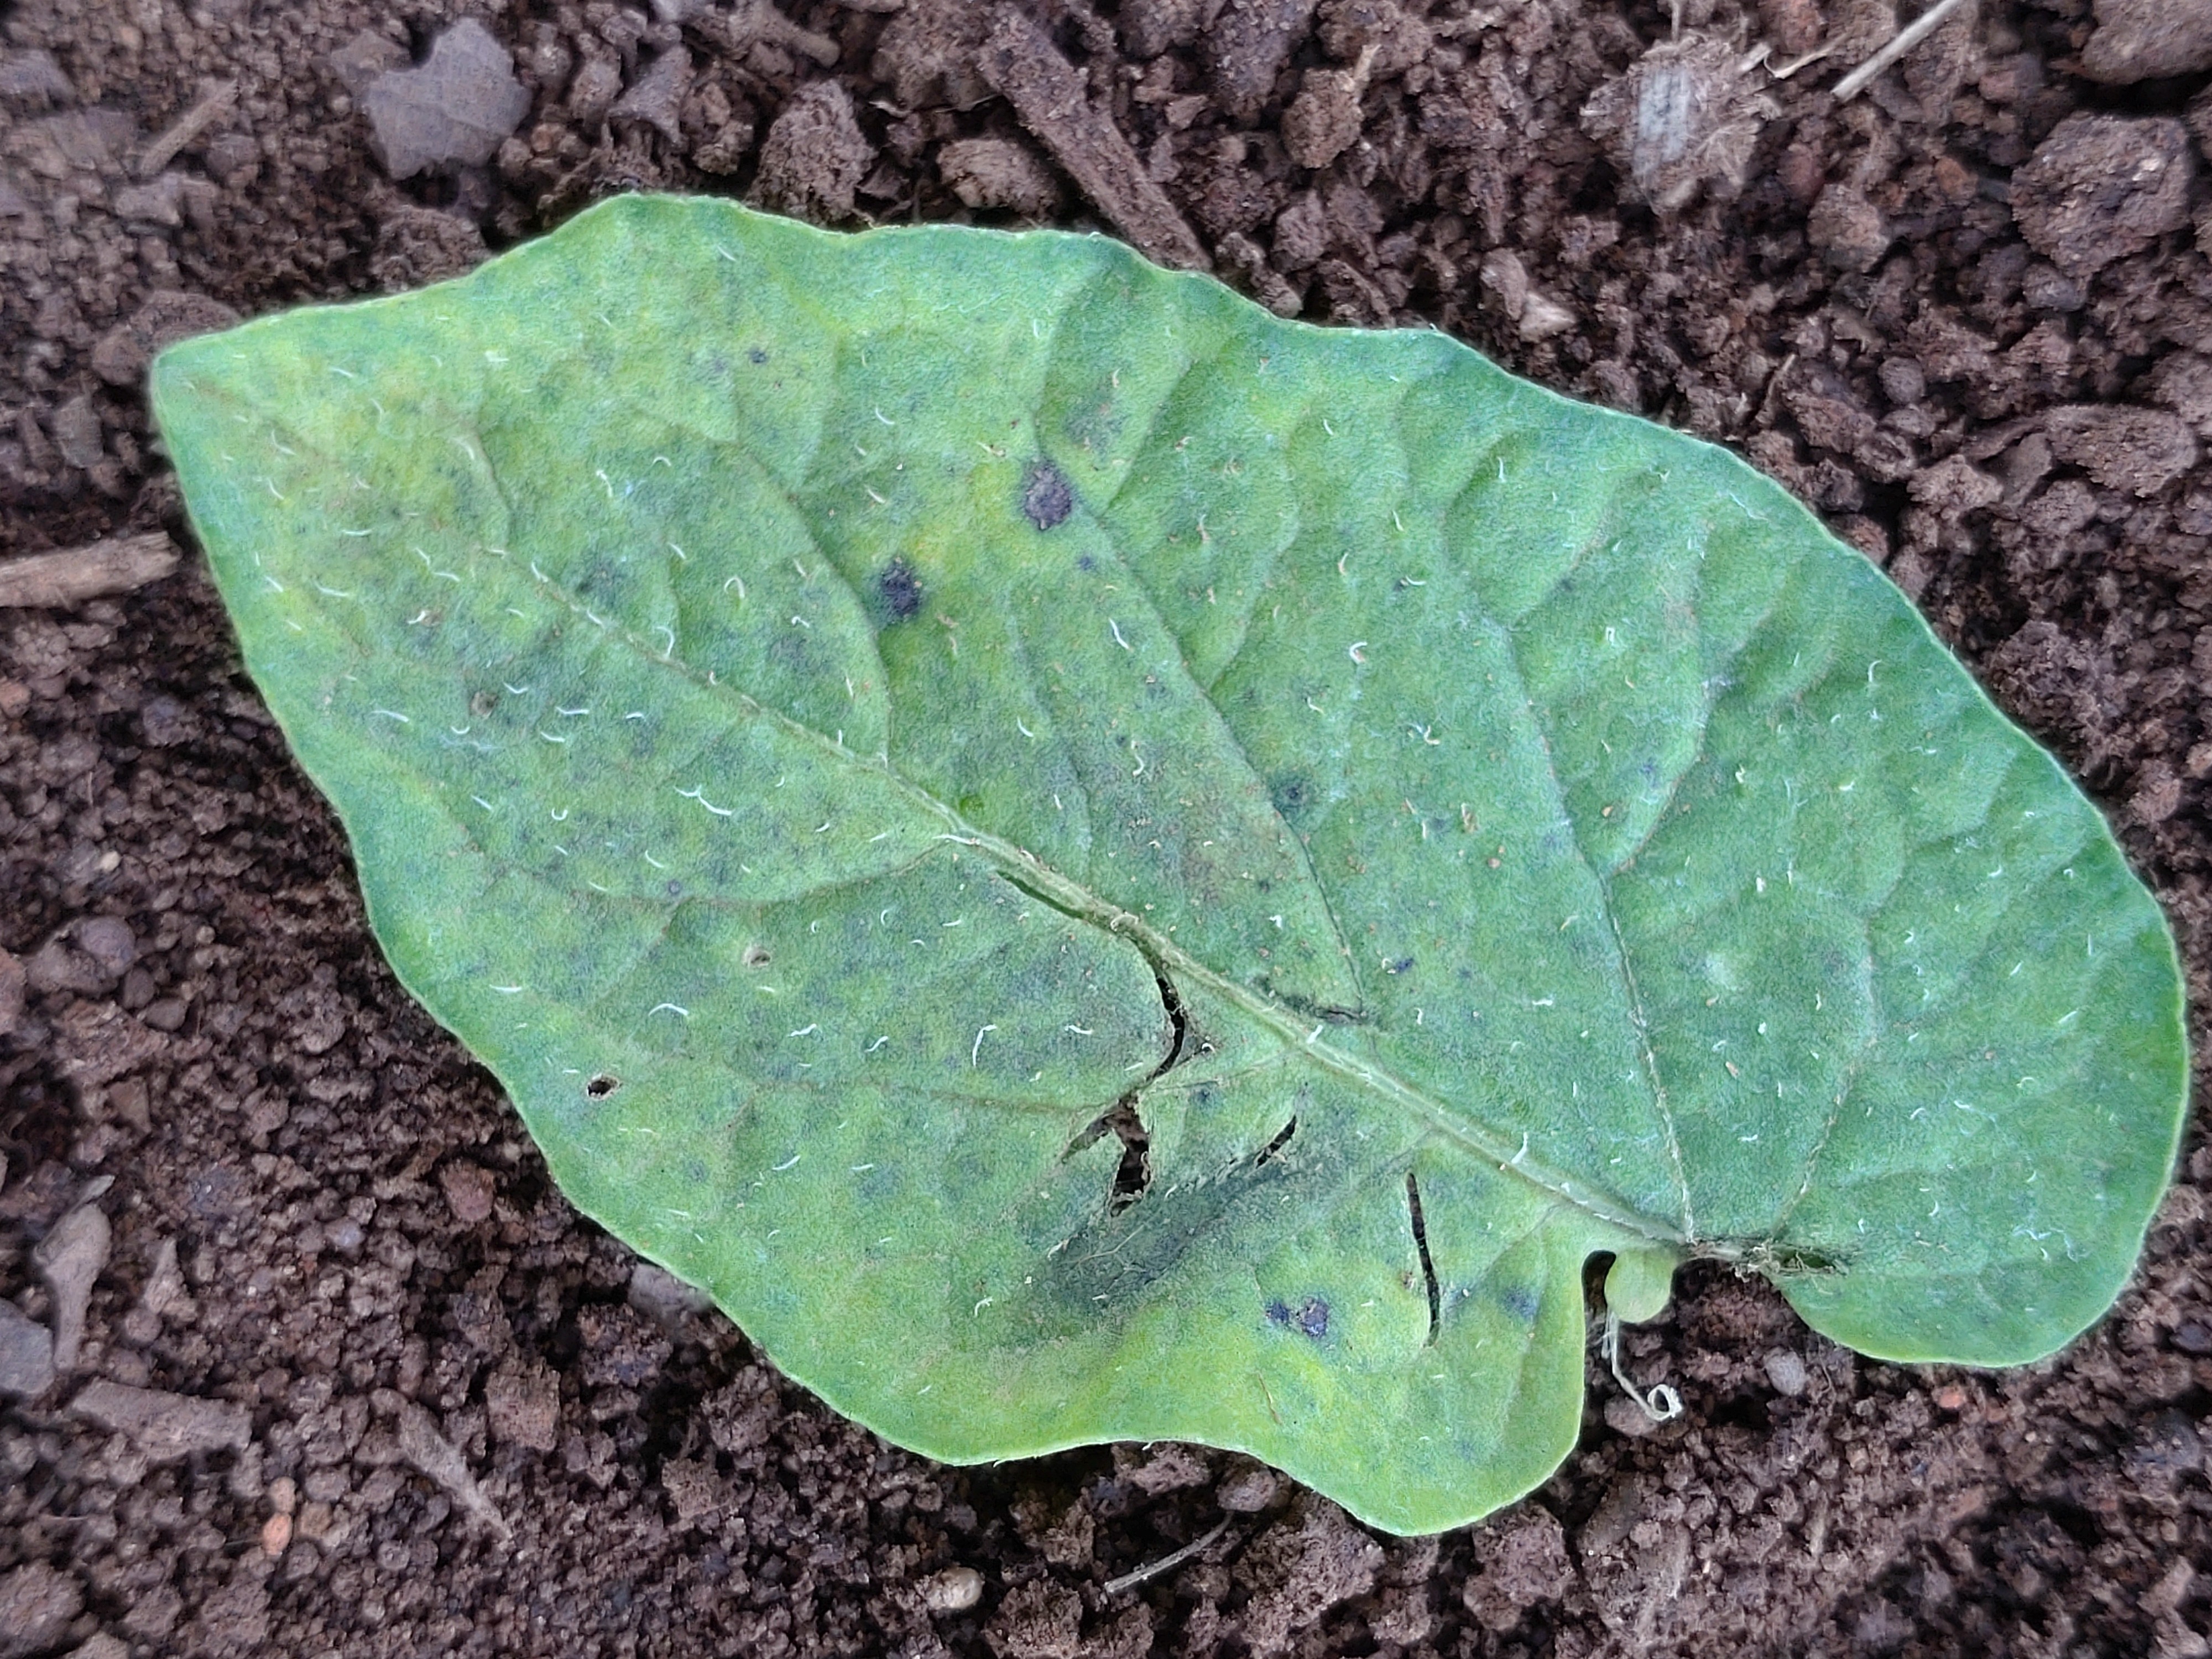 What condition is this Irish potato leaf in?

late blight
